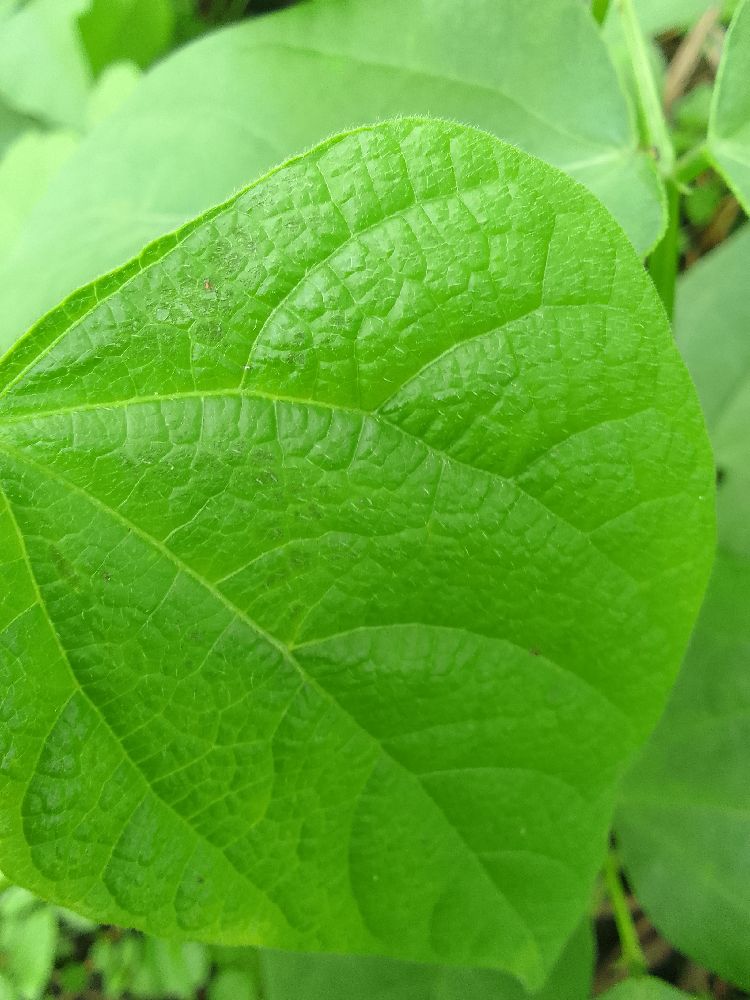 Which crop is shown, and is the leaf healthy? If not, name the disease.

common bean, healthy
